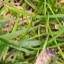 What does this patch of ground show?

grass
